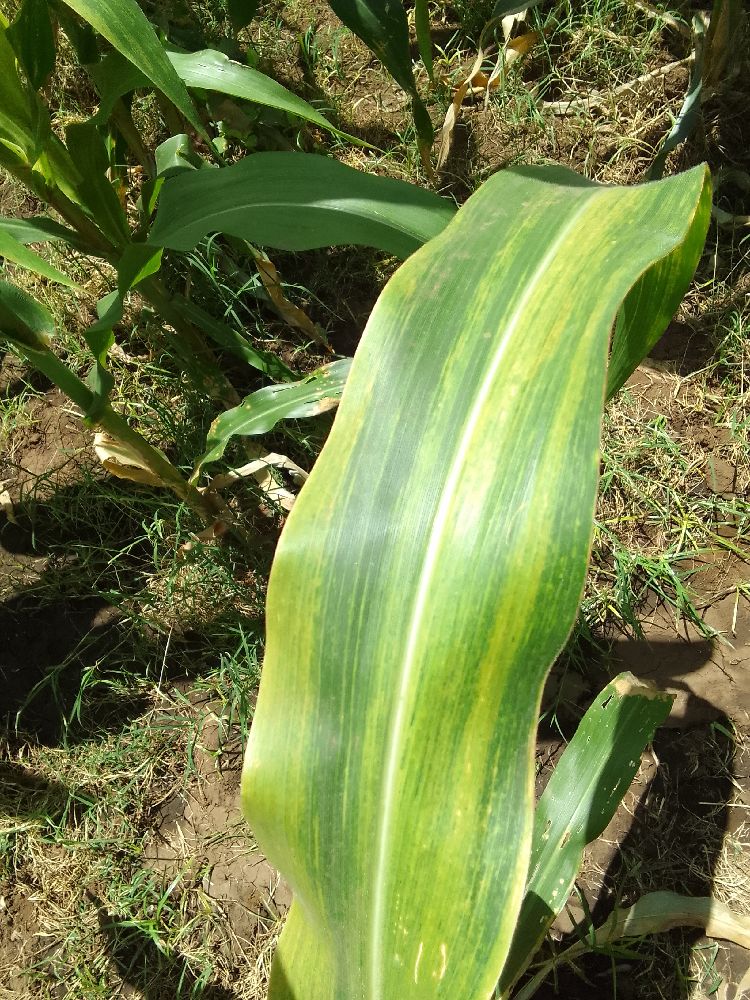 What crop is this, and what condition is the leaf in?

maize, maize lethal necrosis
